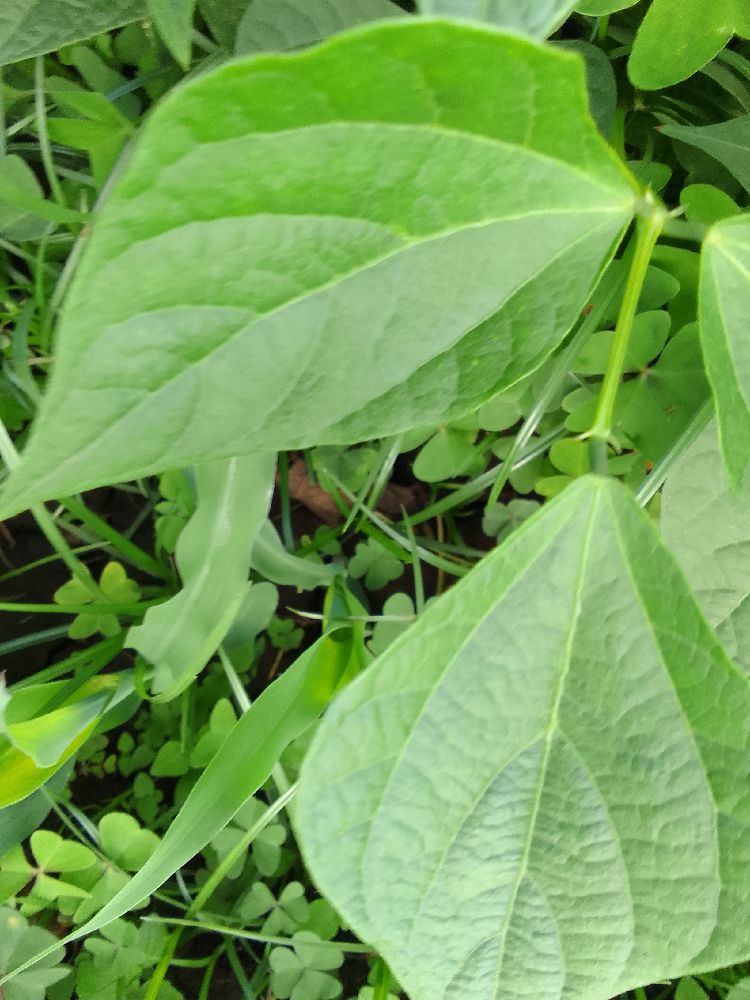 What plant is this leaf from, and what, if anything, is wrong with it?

common bean, healthy
